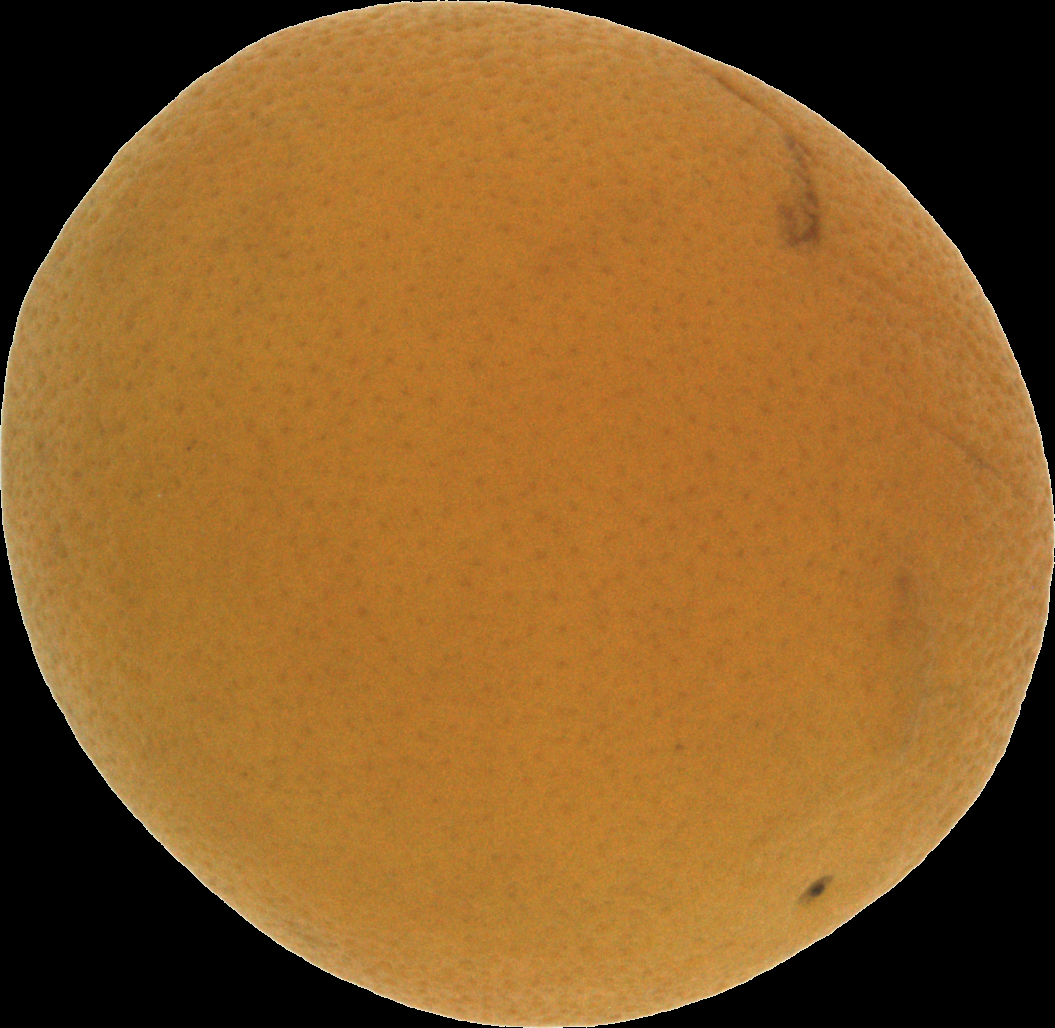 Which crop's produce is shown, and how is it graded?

orange, bad
